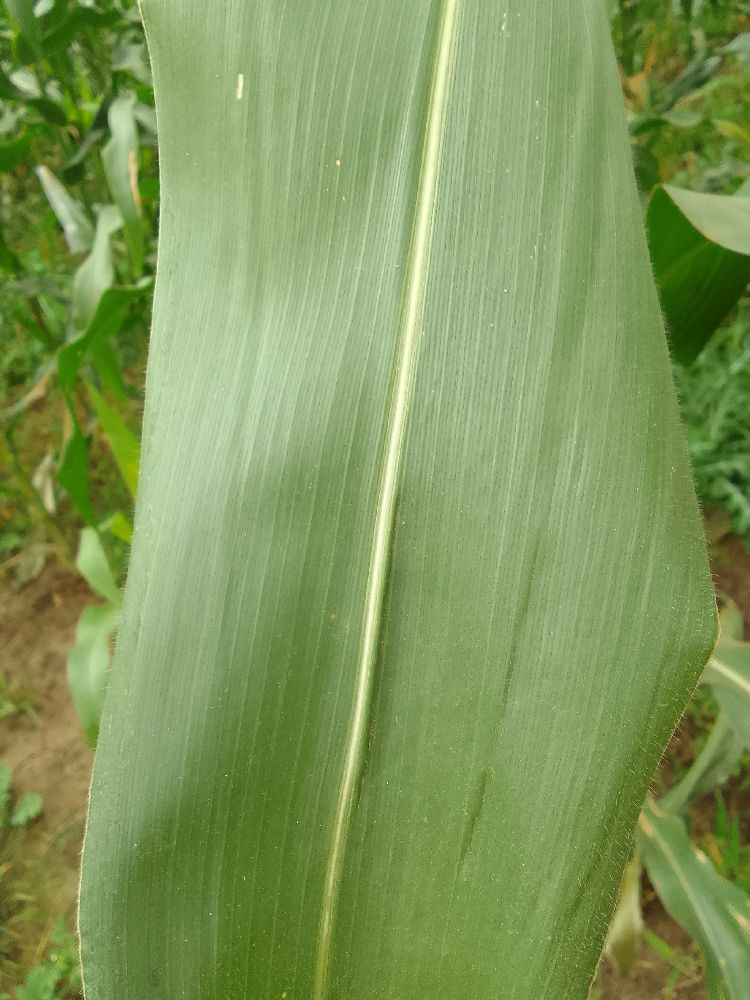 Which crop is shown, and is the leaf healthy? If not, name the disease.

maize, healthy
